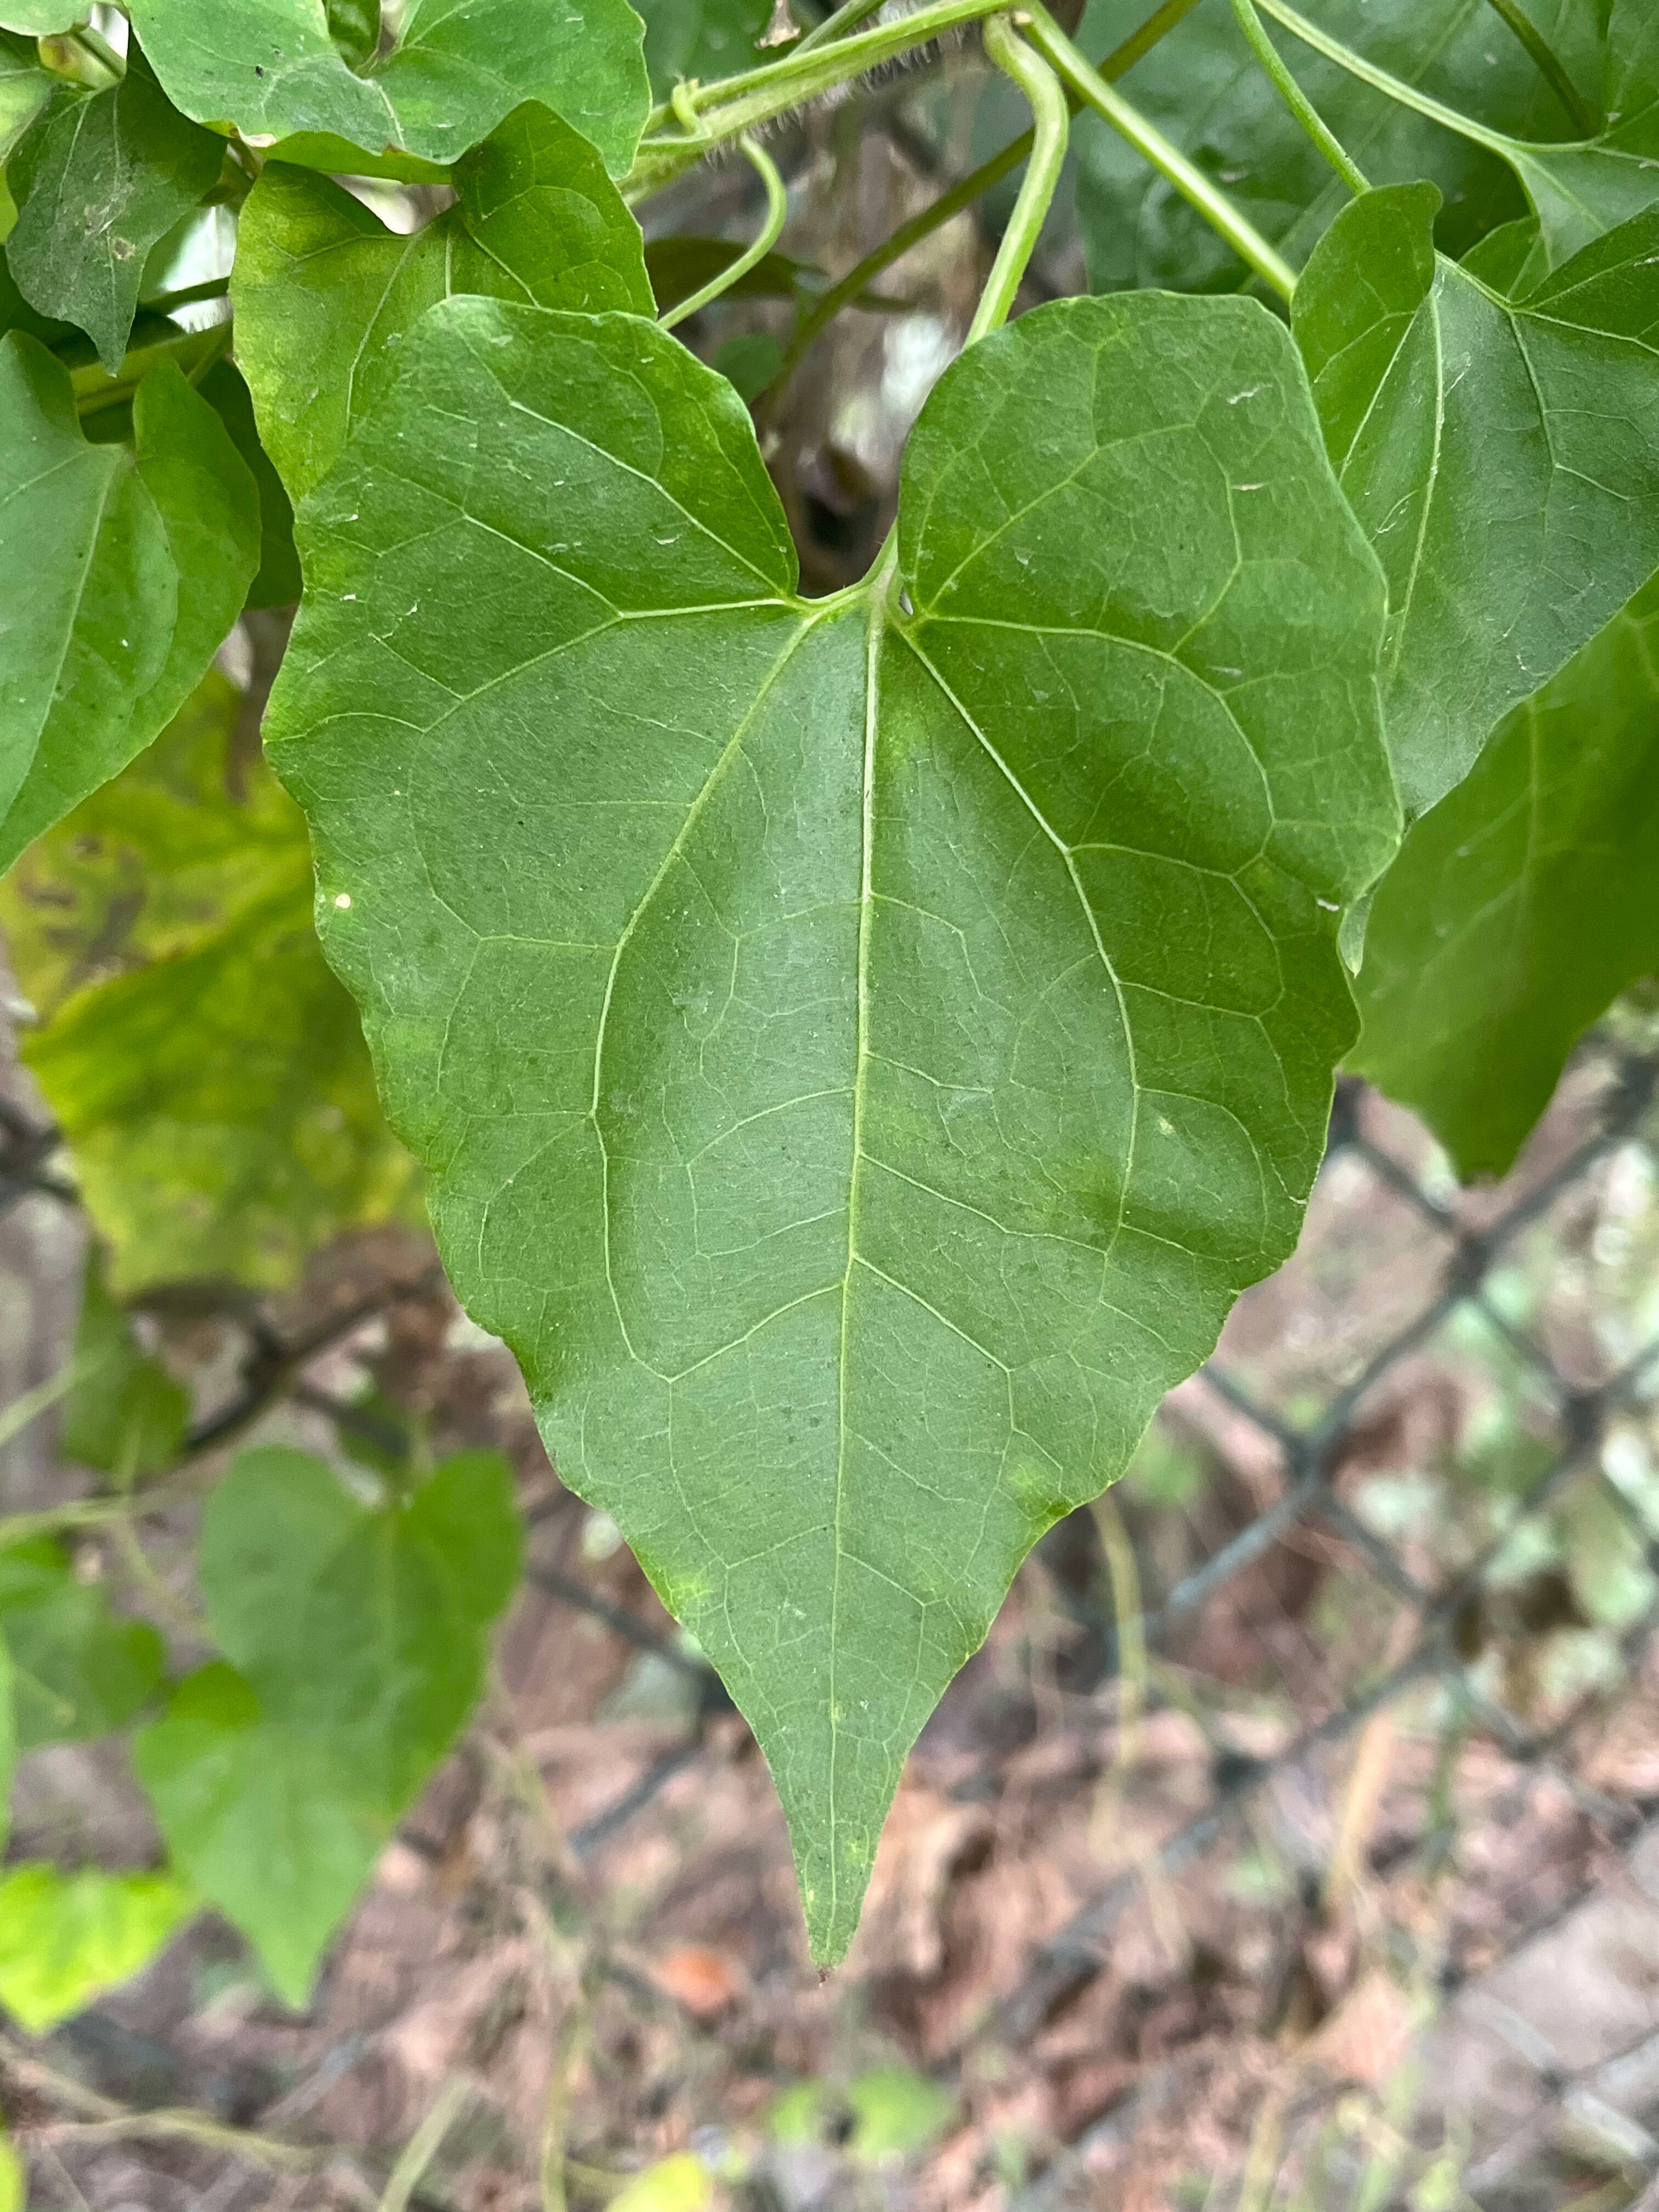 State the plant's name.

bitter vine
